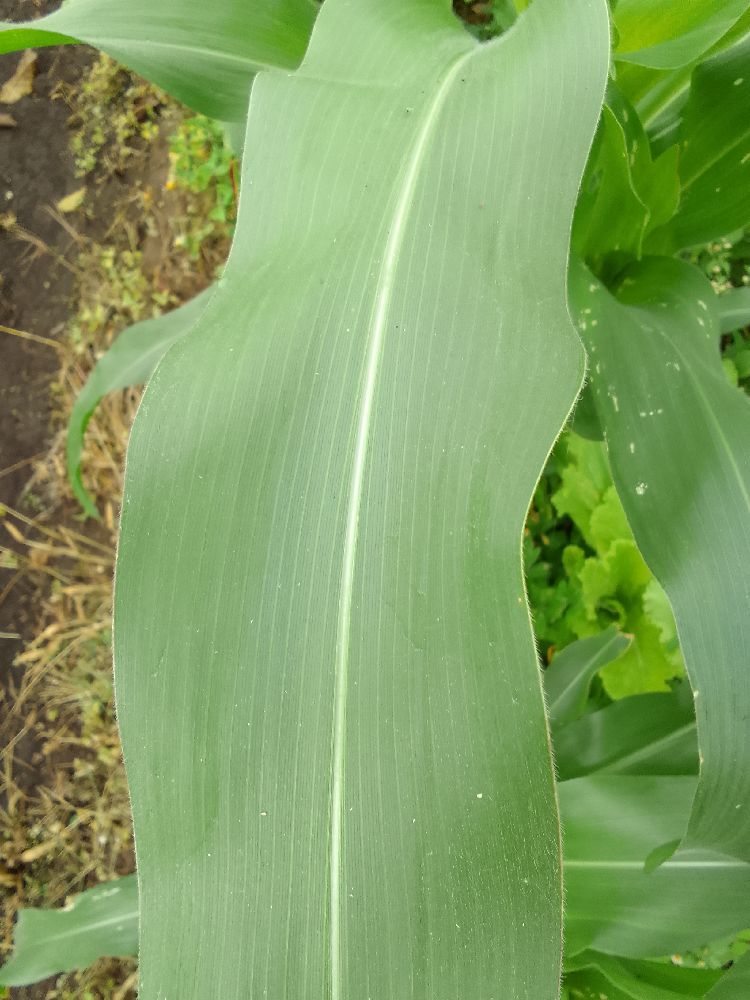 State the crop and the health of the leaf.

maize, healthy
